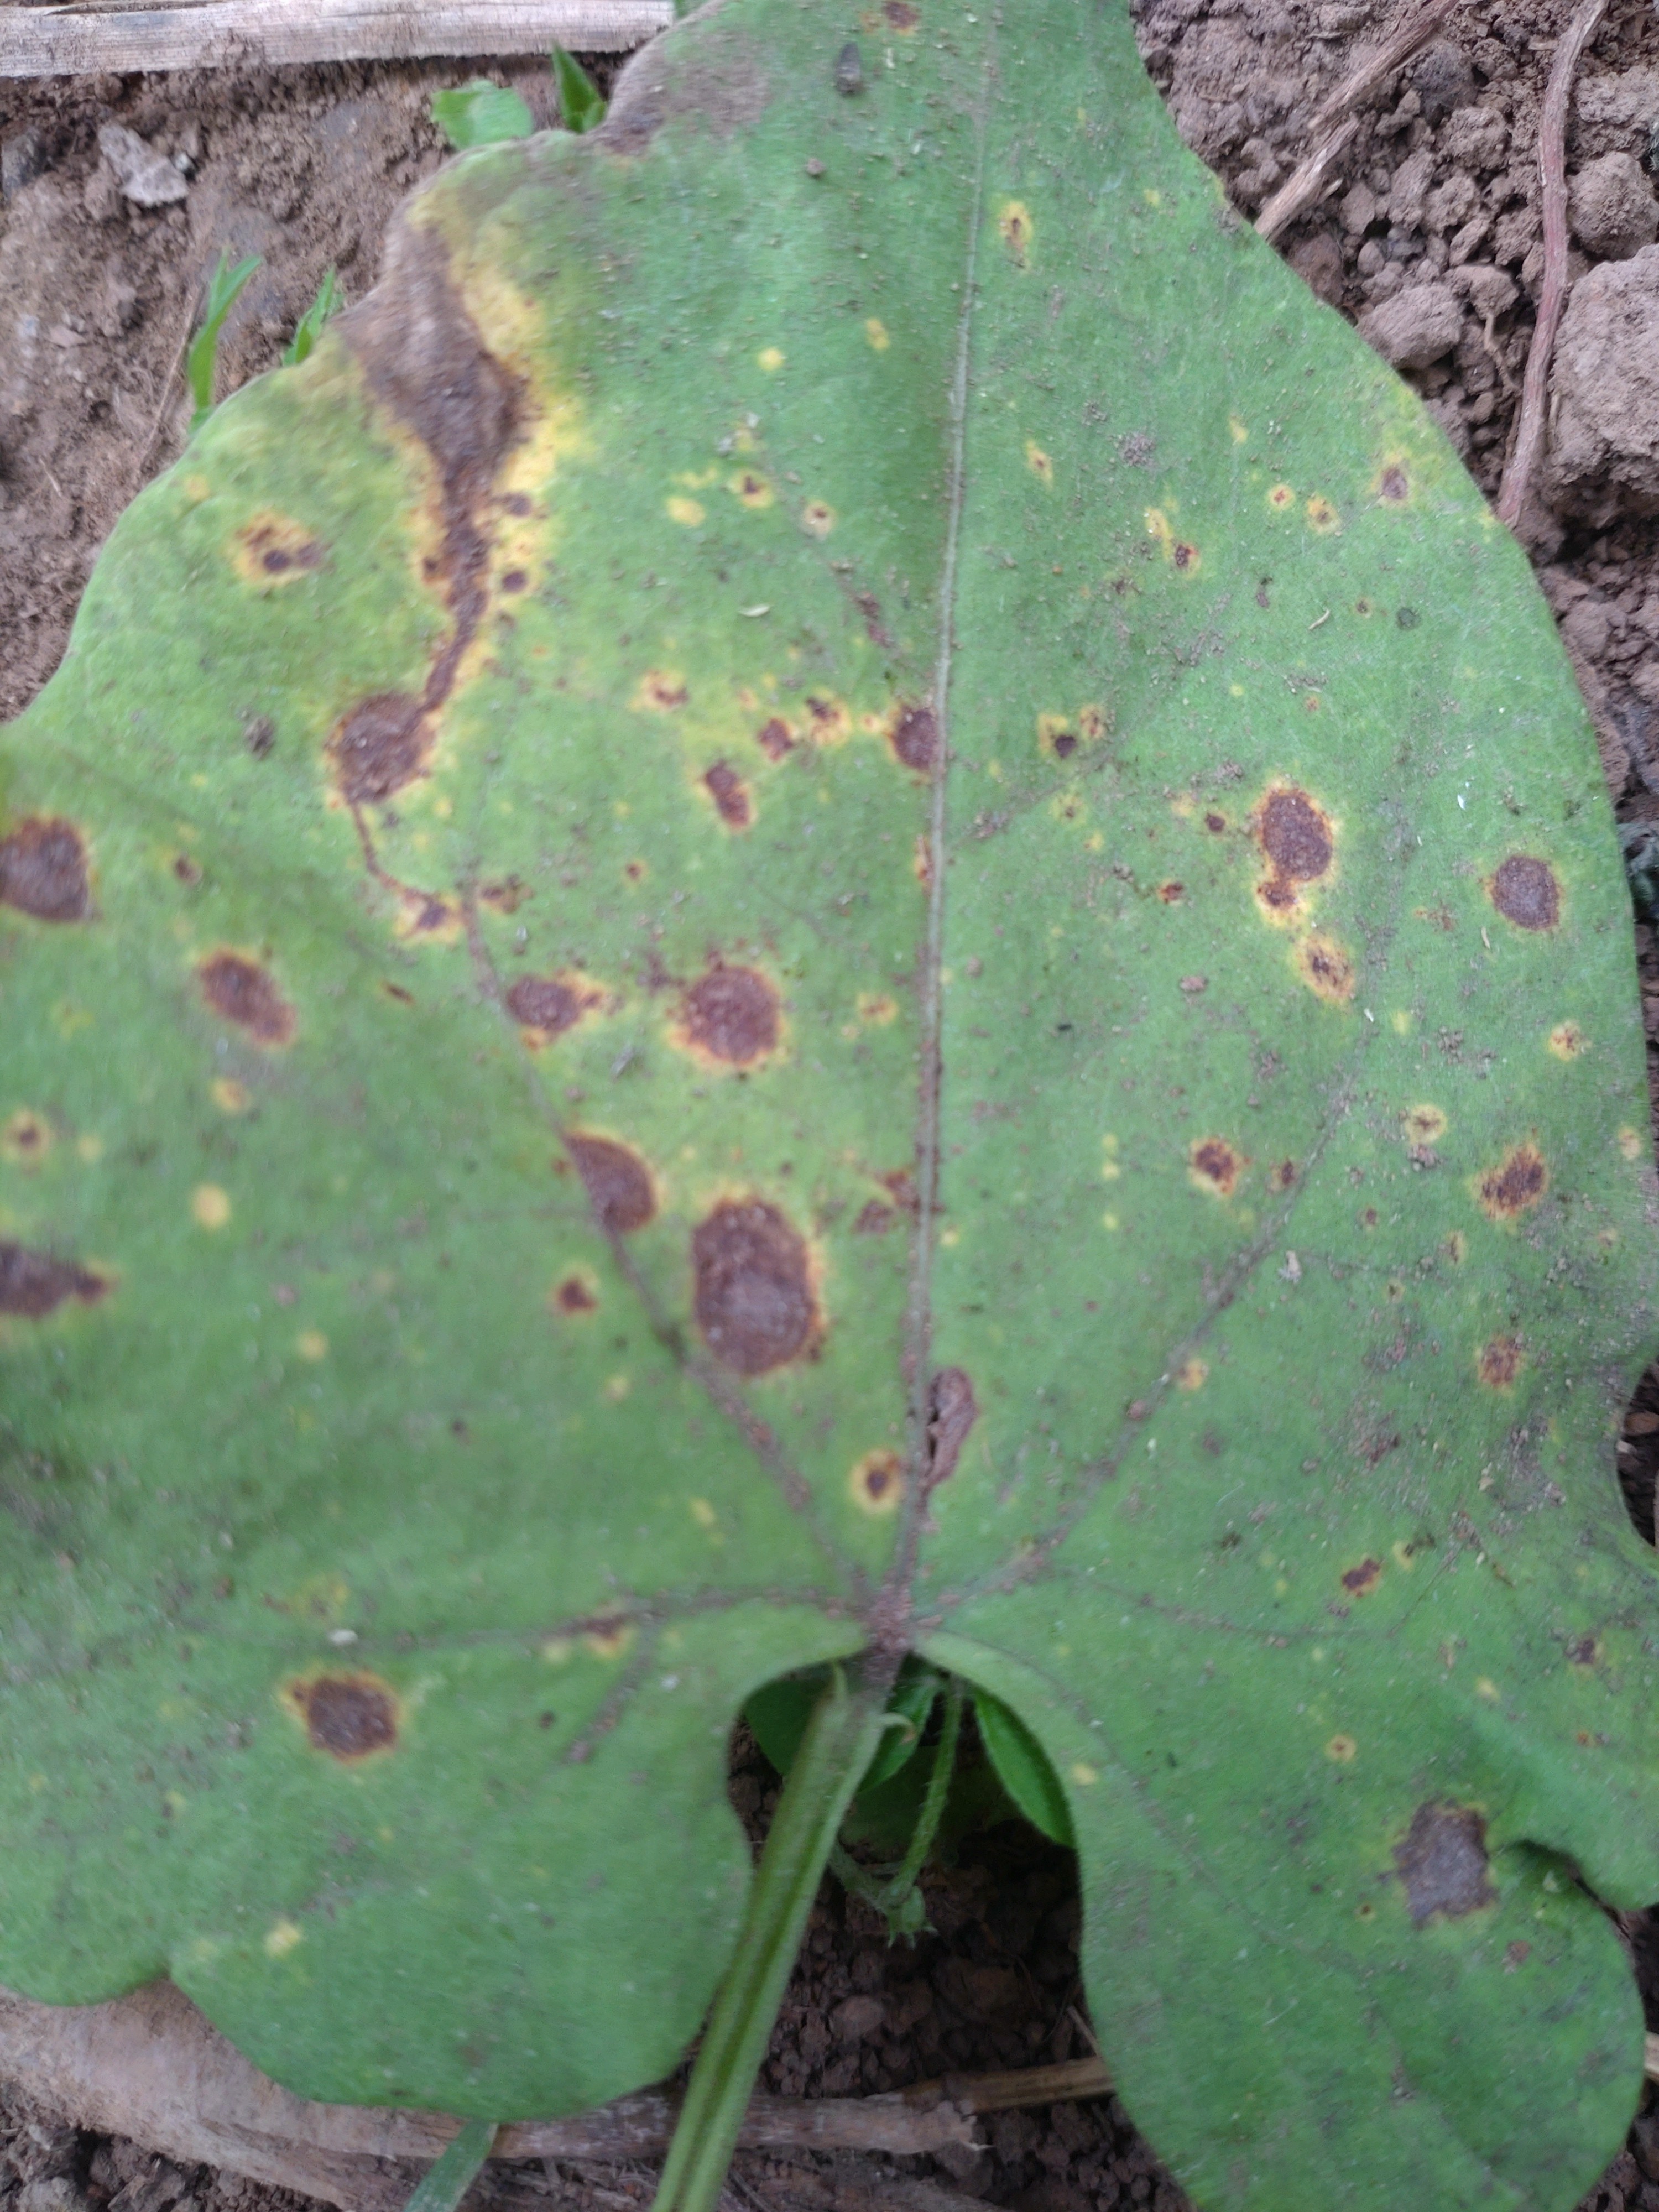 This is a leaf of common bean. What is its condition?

rust
